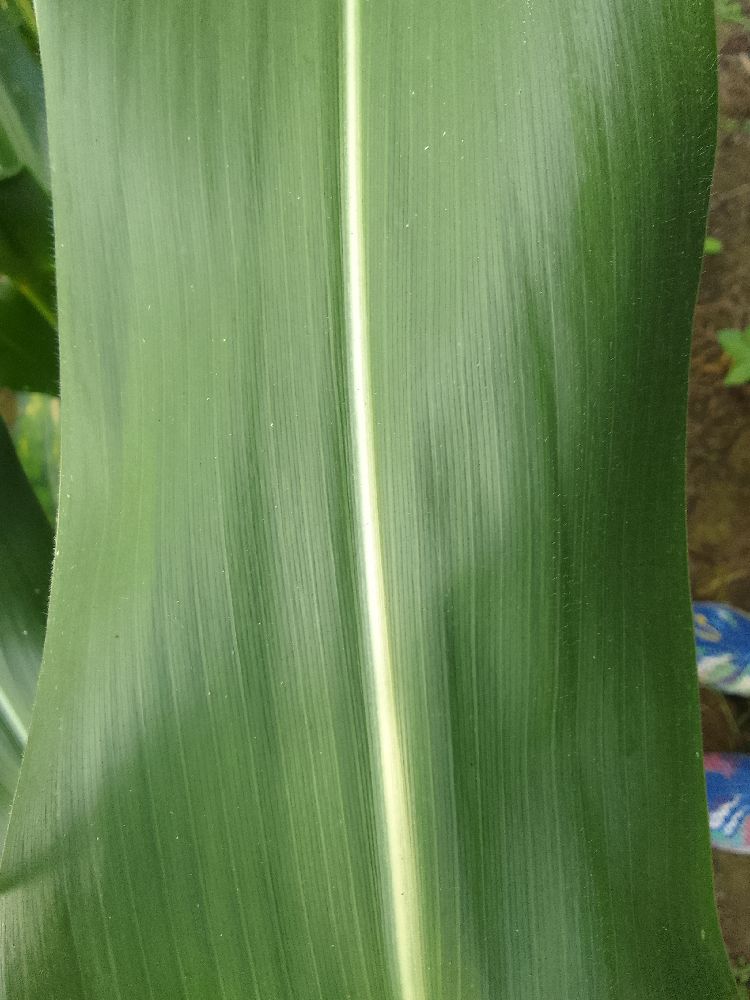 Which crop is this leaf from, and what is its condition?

maize, healthy
